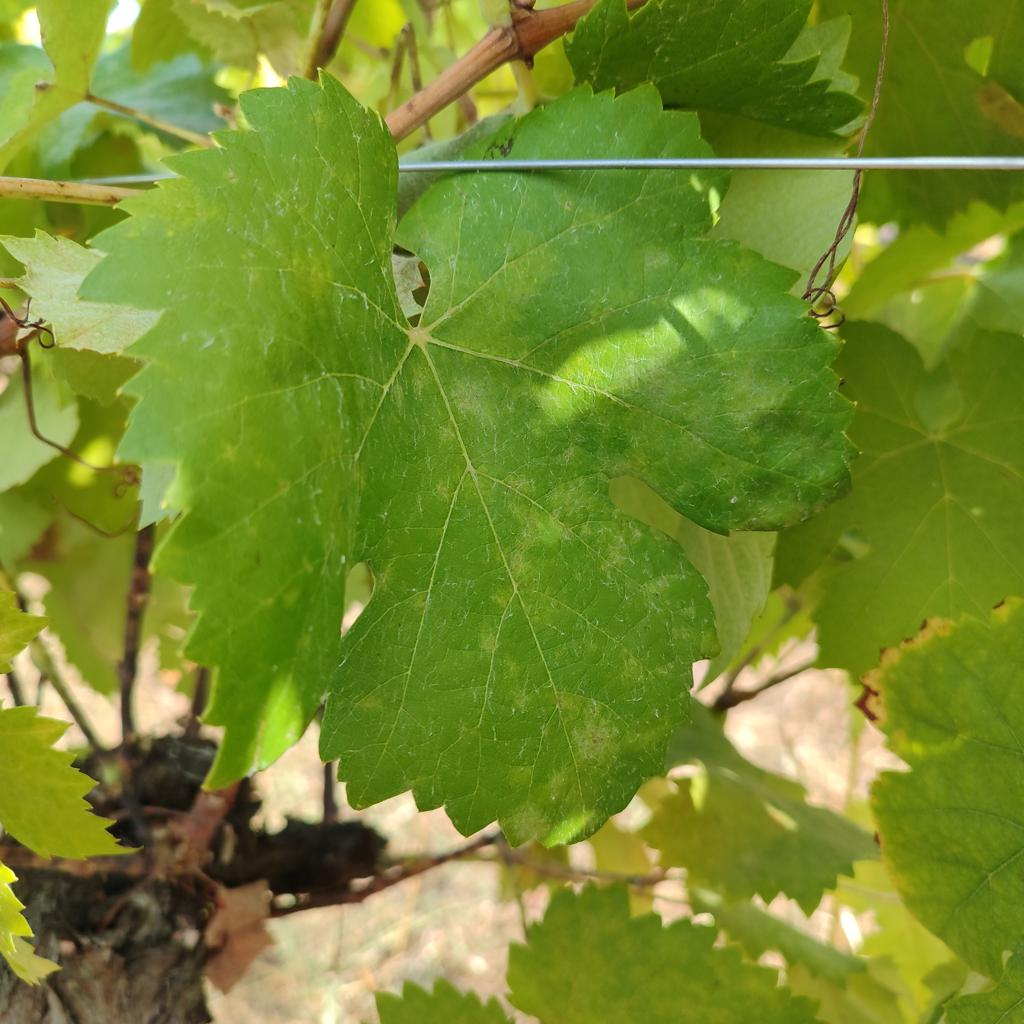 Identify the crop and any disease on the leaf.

grapevine, powdery mildew
